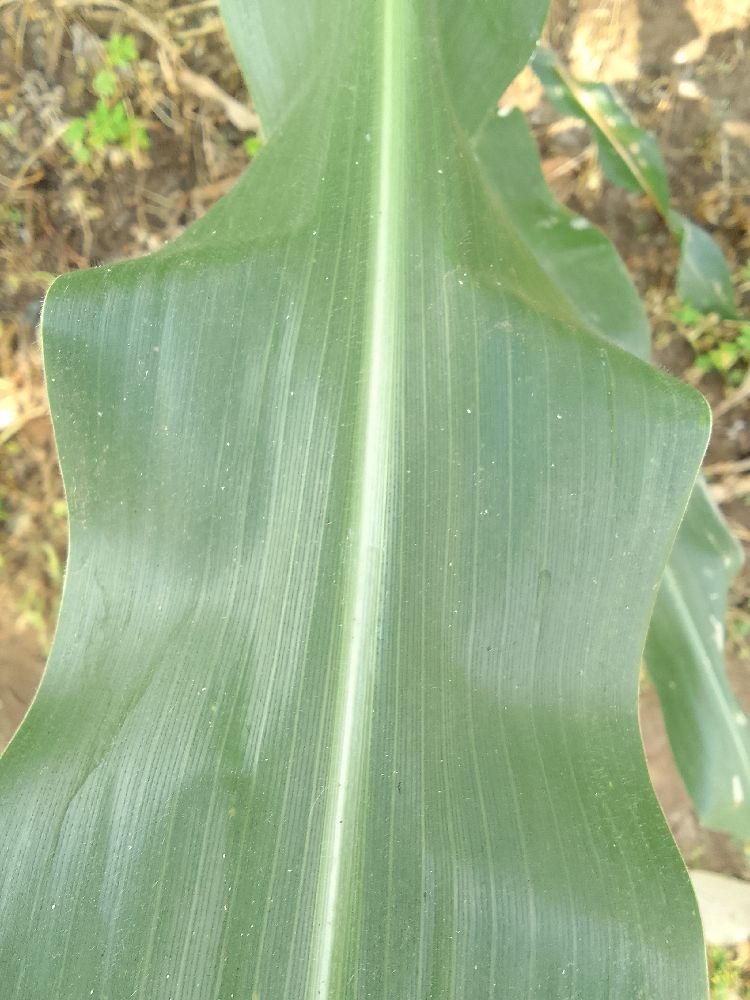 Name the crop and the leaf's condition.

maize, healthy
